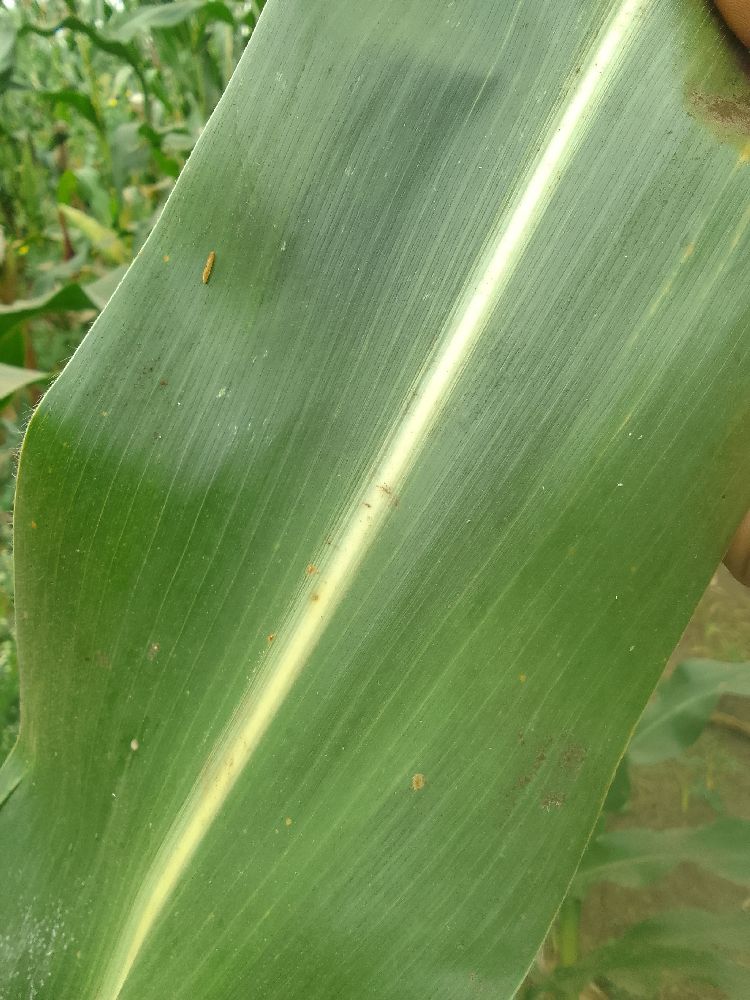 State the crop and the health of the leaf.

maize, healthy
